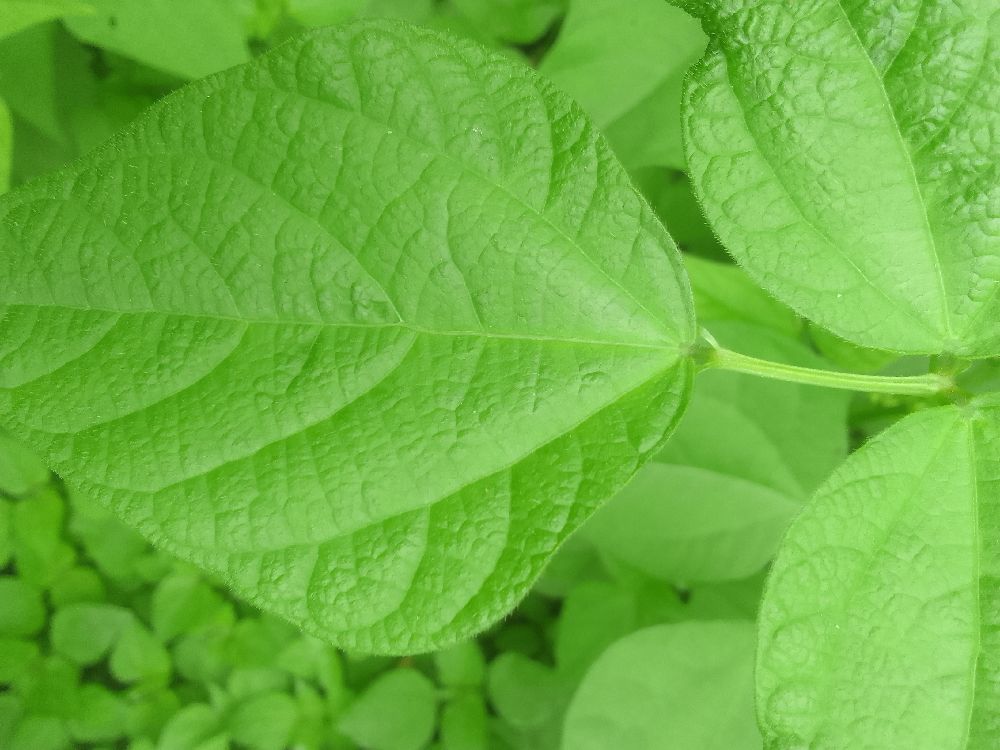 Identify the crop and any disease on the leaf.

common bean, healthy
